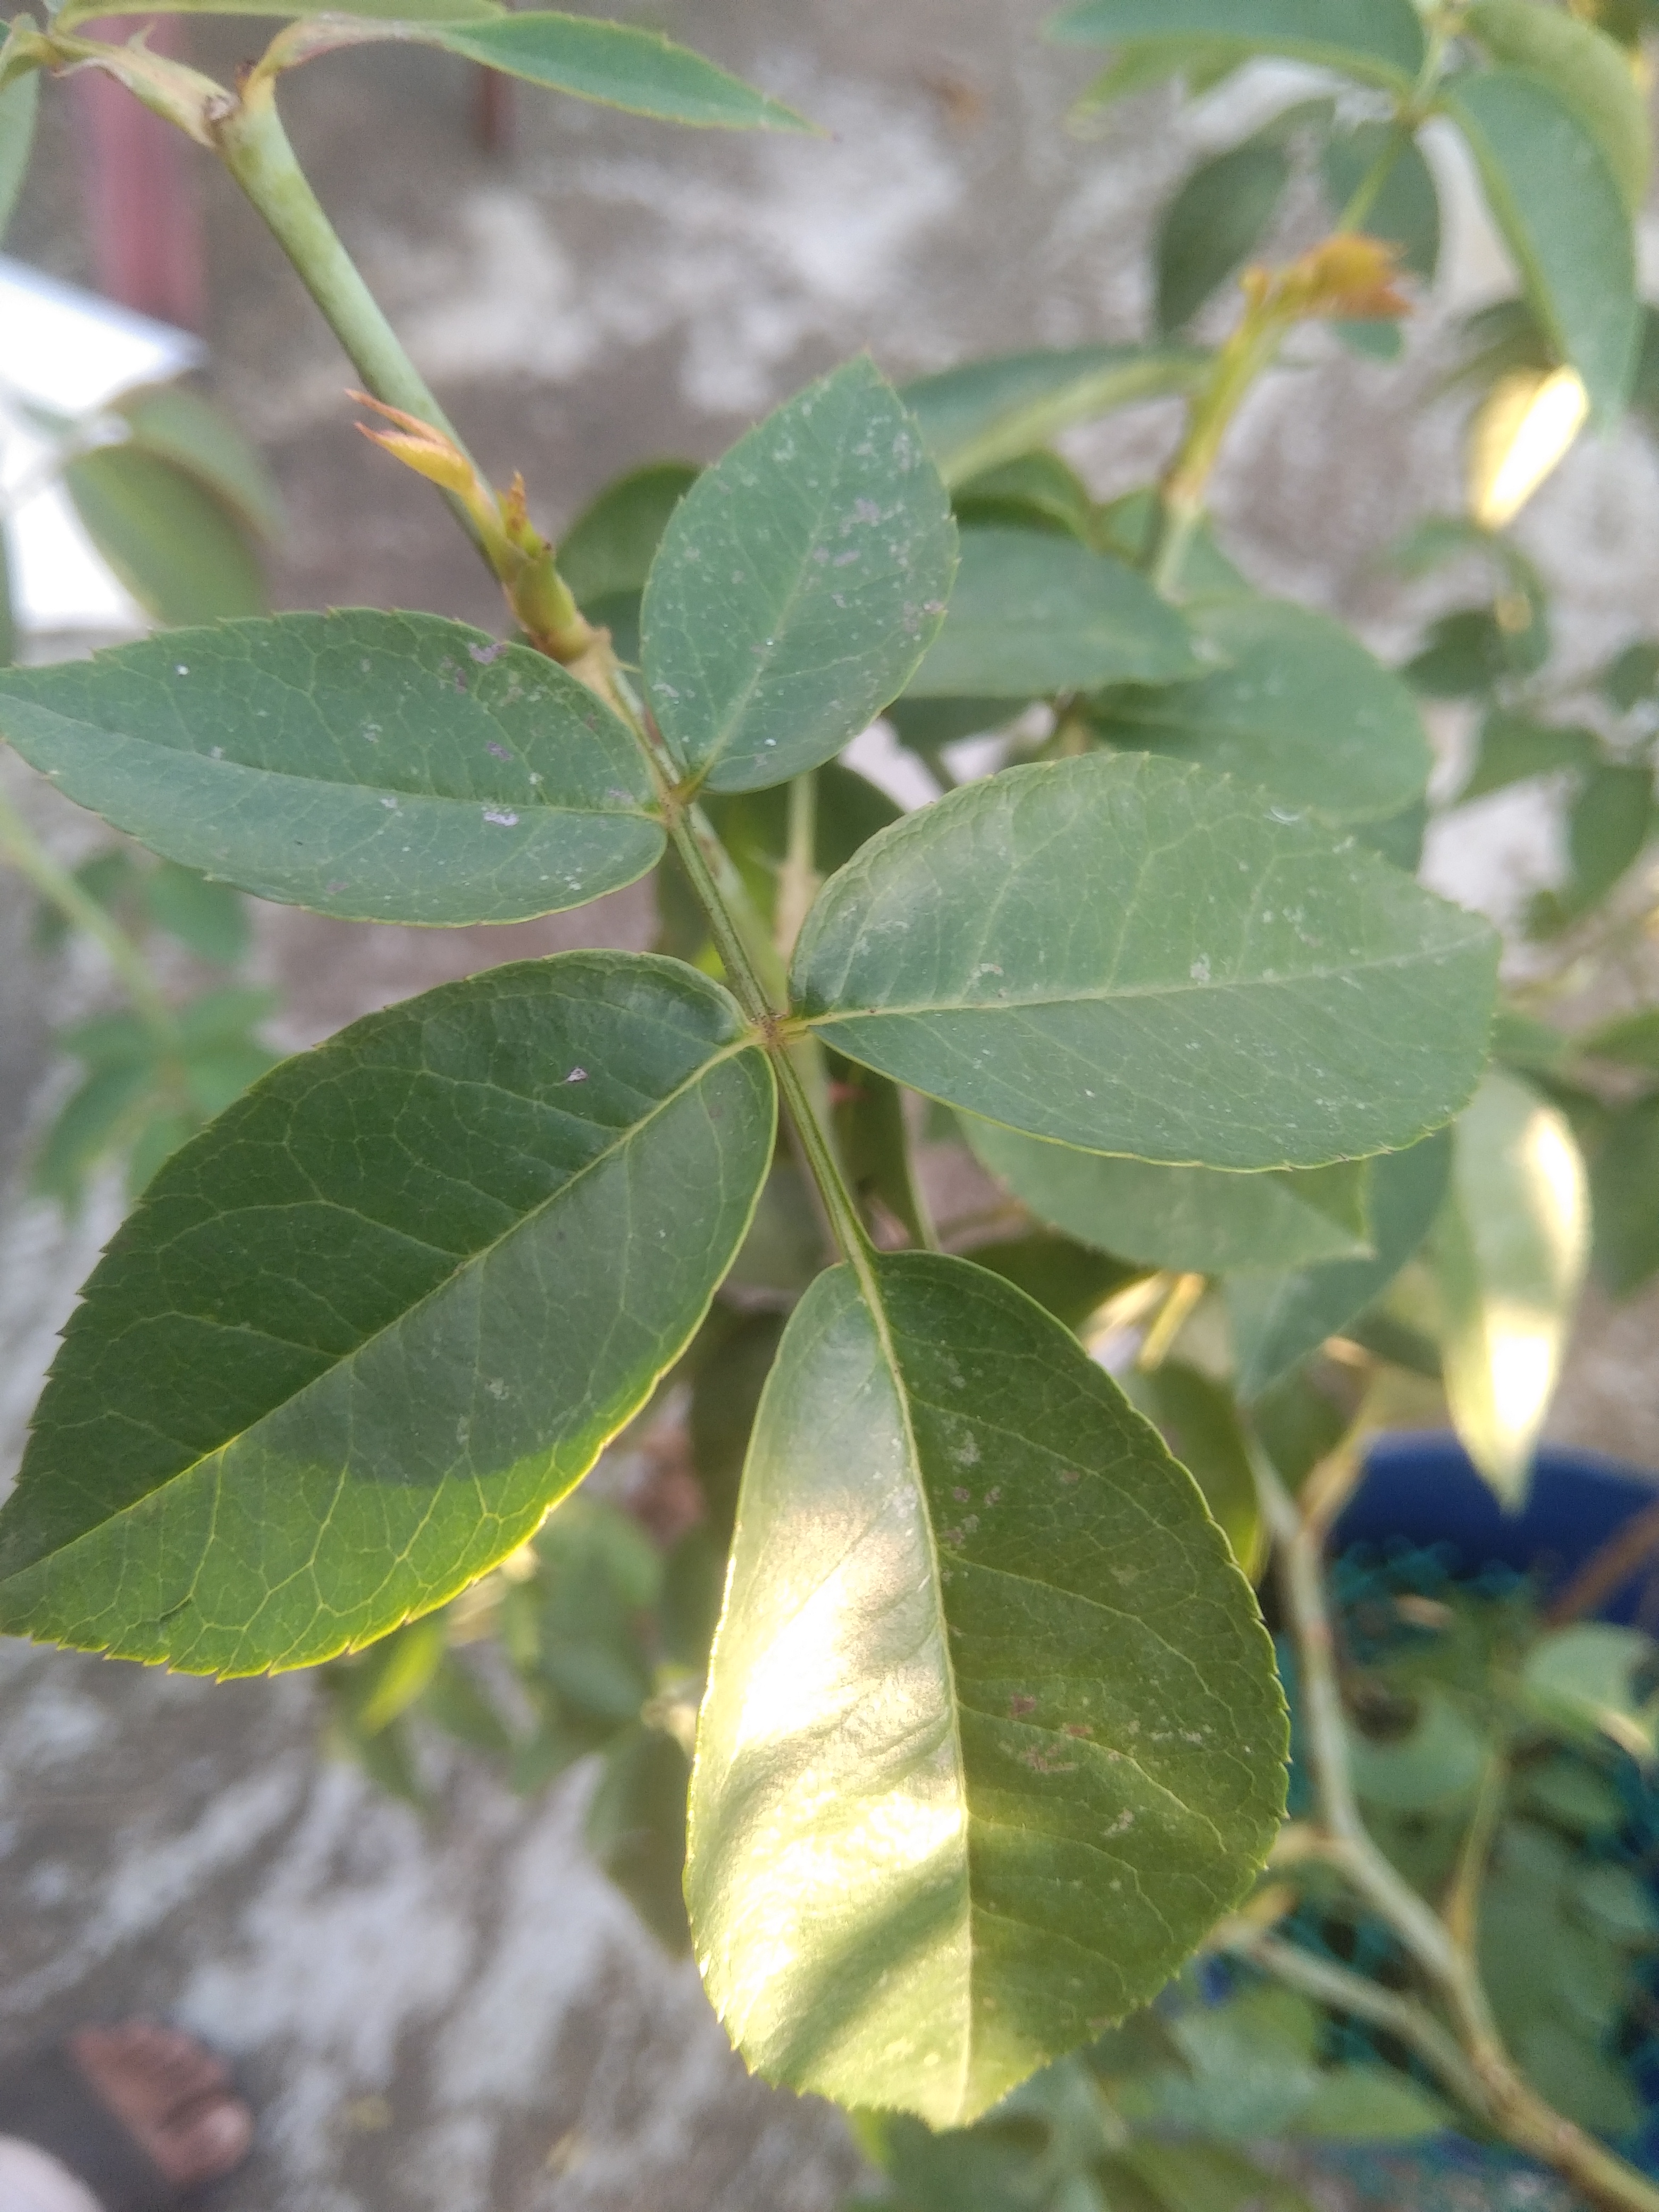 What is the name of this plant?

rose
